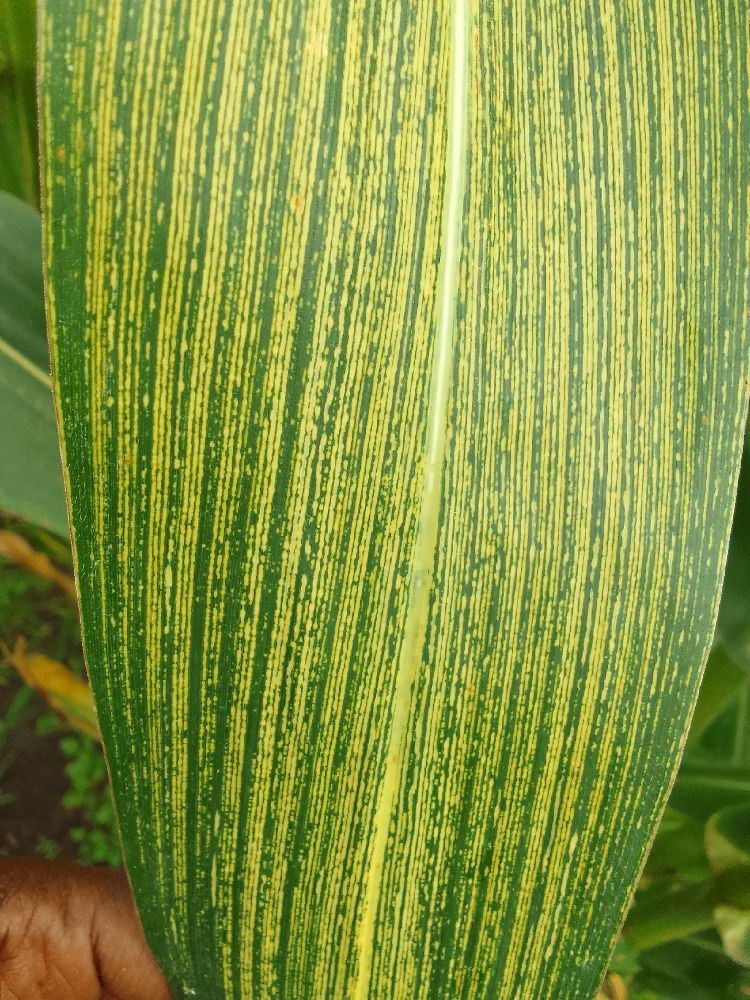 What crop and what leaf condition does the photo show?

maize, maize streak virus
